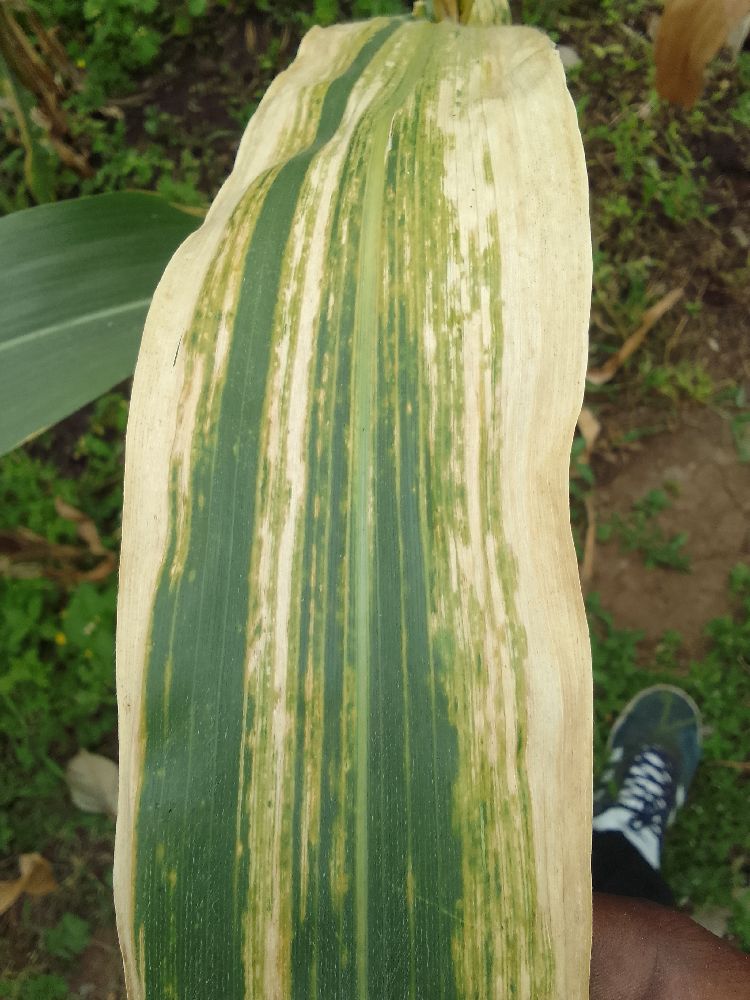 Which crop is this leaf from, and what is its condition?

maize, maize lethal necrosis
